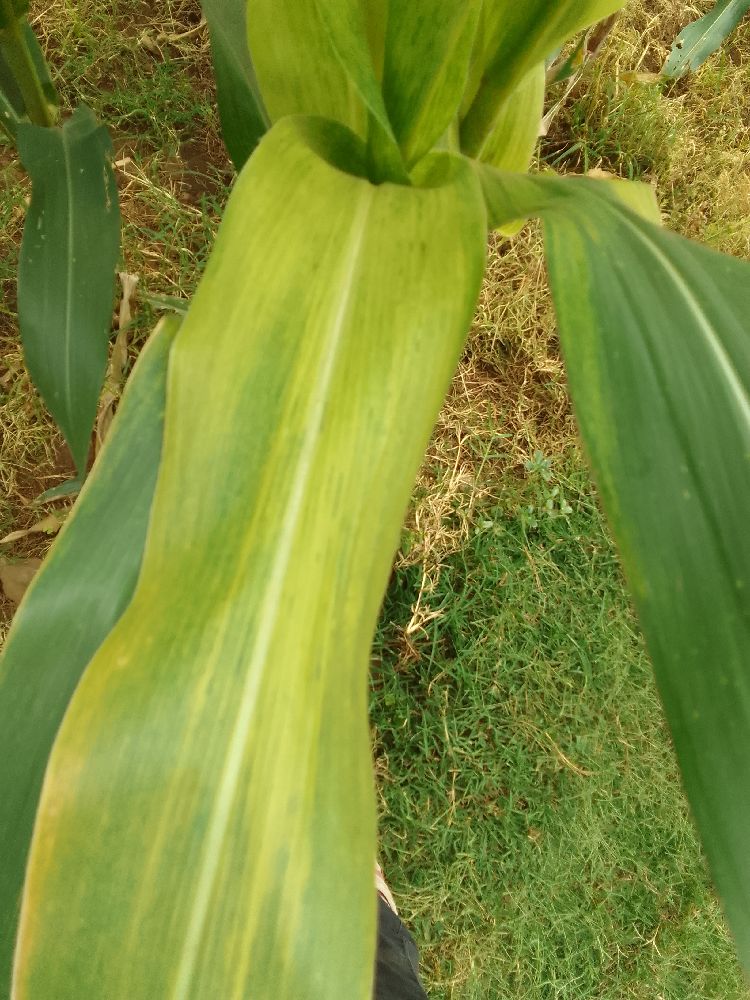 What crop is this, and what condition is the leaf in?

maize, maize lethal necrosis
